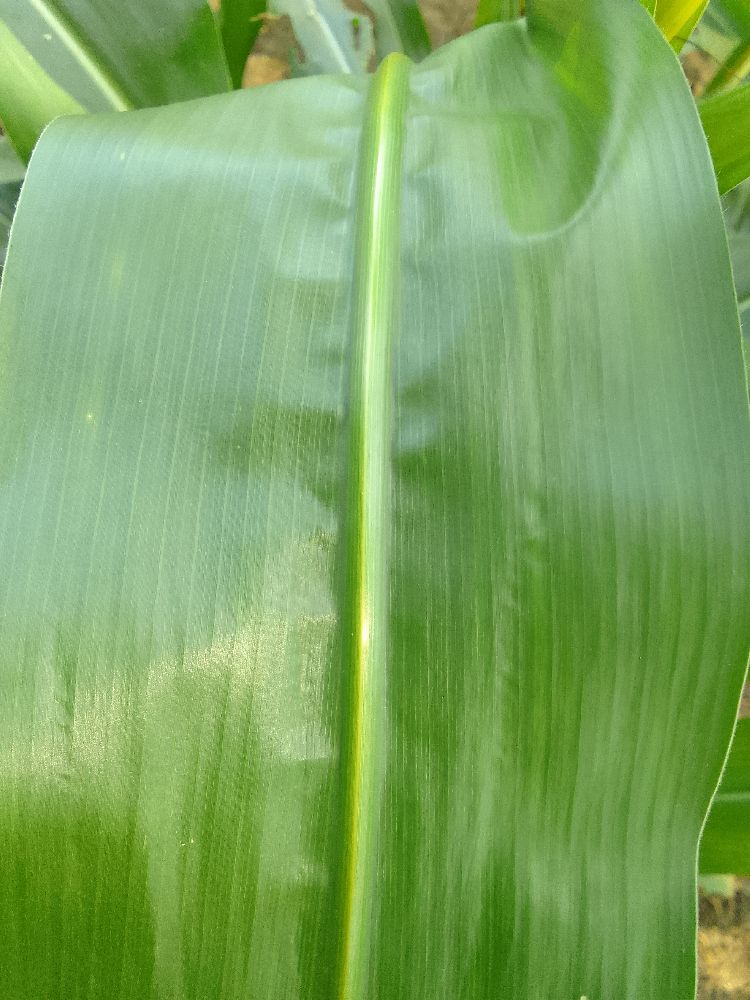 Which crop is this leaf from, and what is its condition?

maize, healthy
